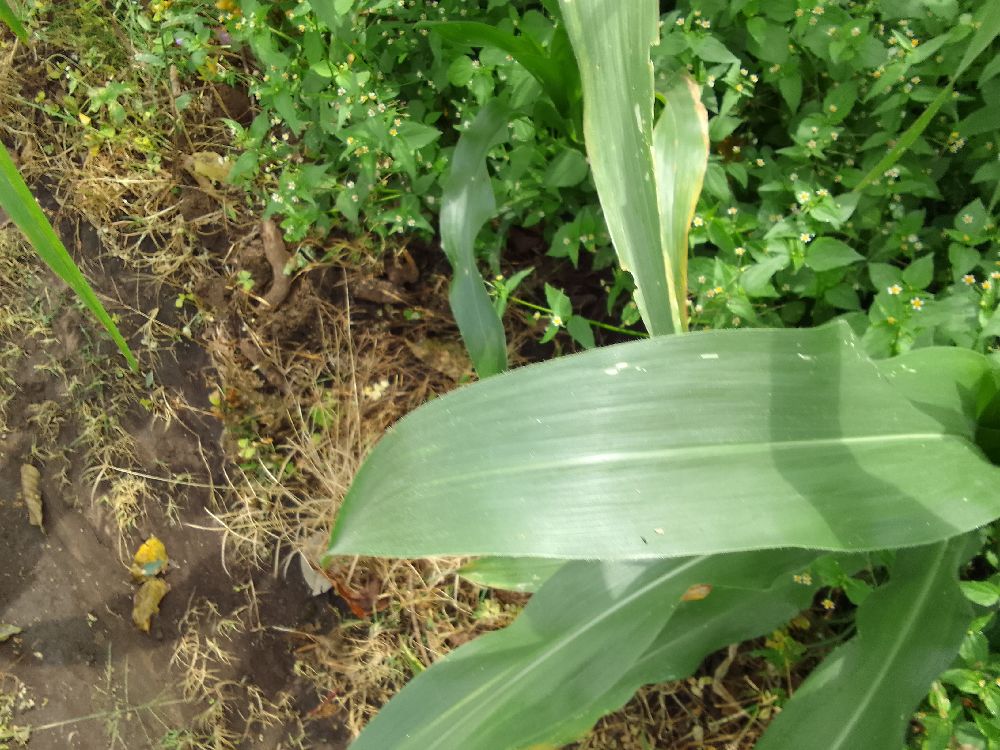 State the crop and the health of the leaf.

maize, healthy
